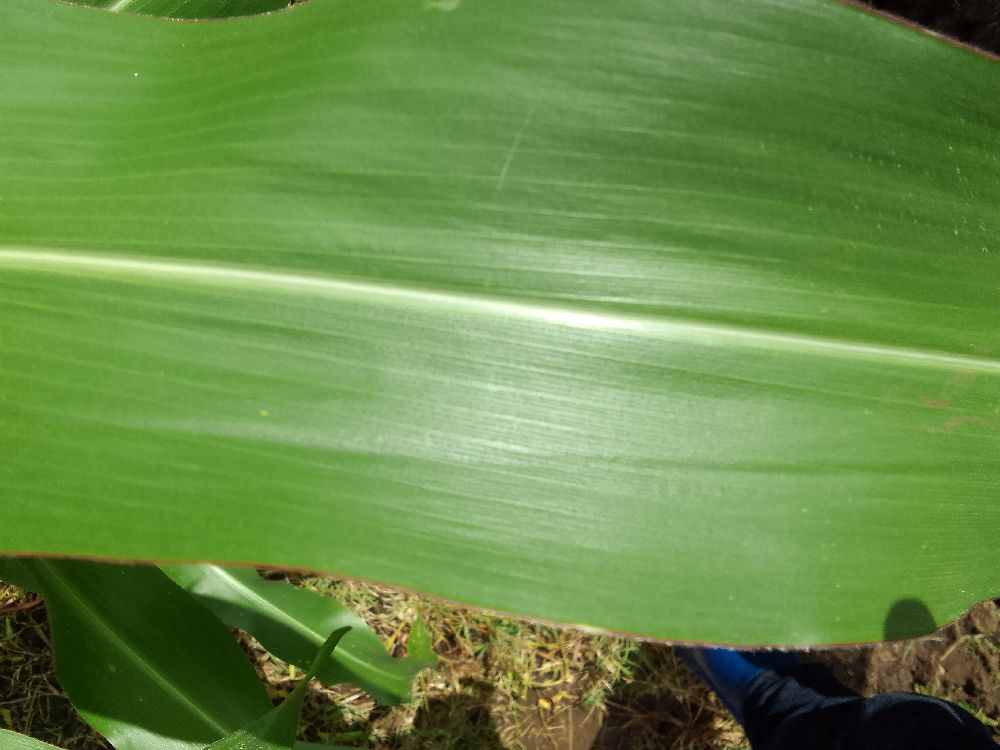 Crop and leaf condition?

maize, healthy
